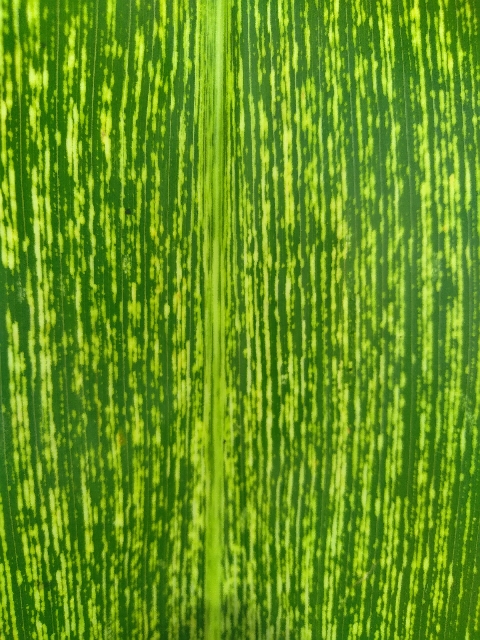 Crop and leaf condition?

maize, maize streak virus
